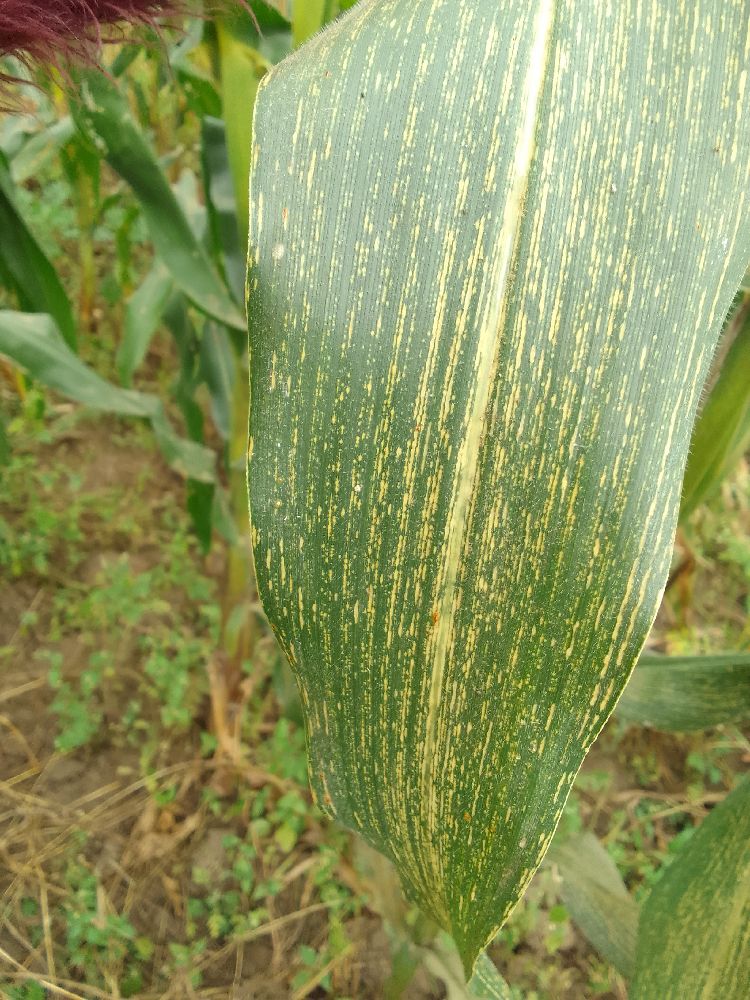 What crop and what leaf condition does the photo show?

maize, maize streak virus
